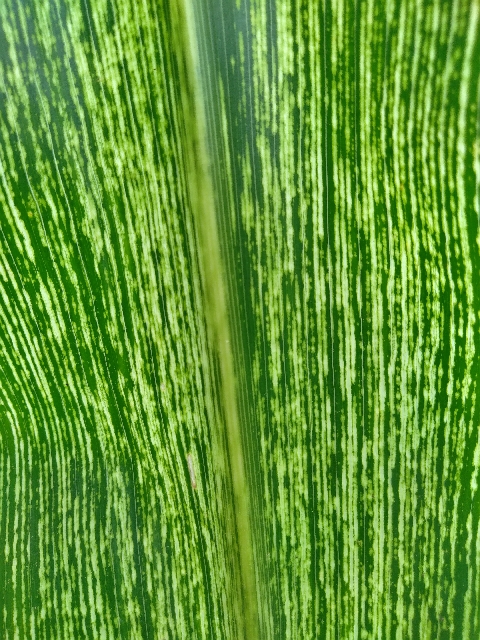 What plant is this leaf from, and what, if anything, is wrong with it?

maize, maize streak virus
